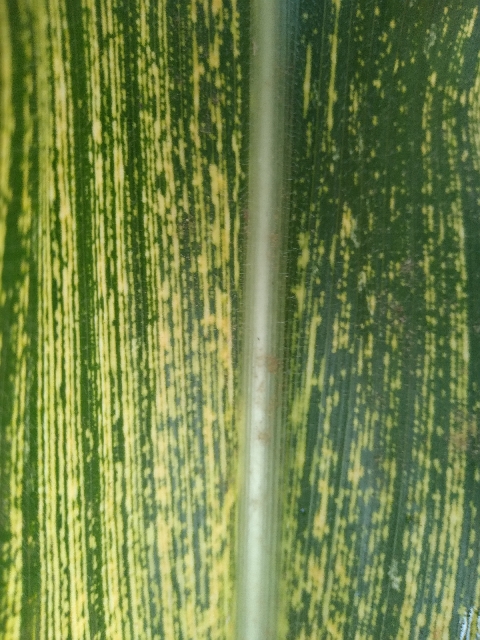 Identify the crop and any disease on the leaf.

maize, maize streak virus
